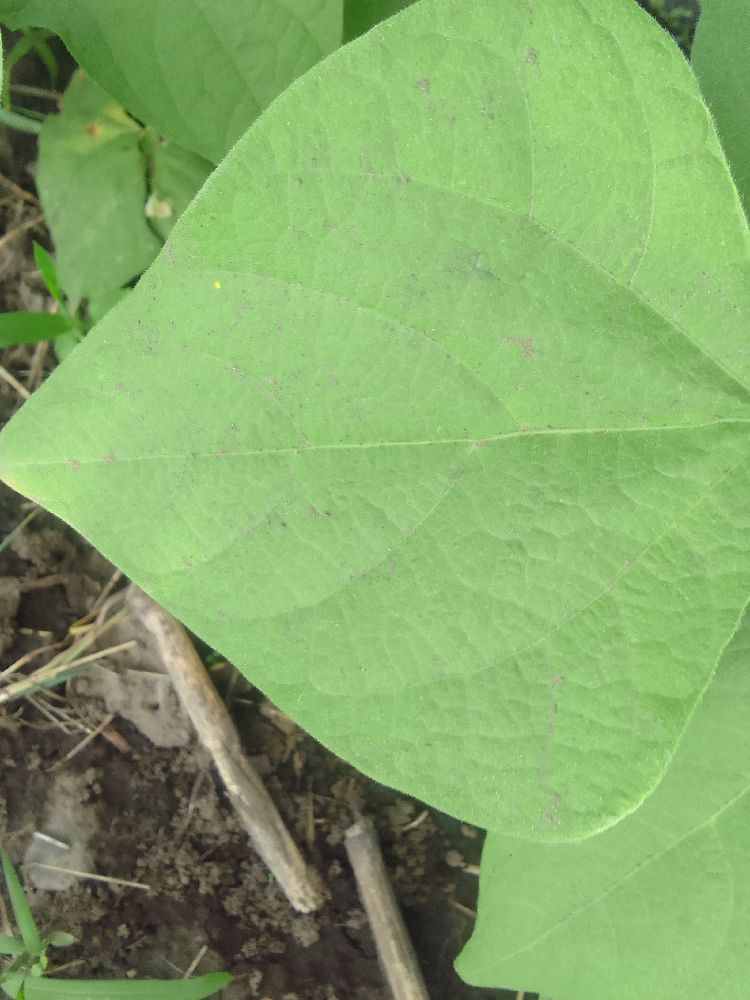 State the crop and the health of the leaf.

common bean, healthy
